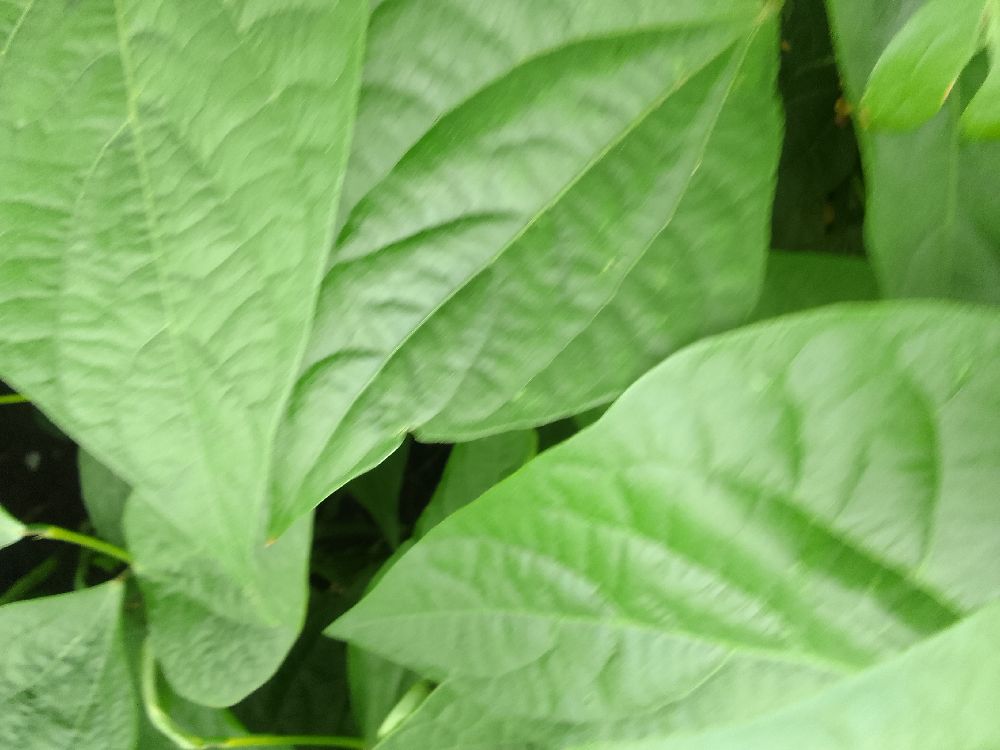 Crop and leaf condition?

common bean, healthy
